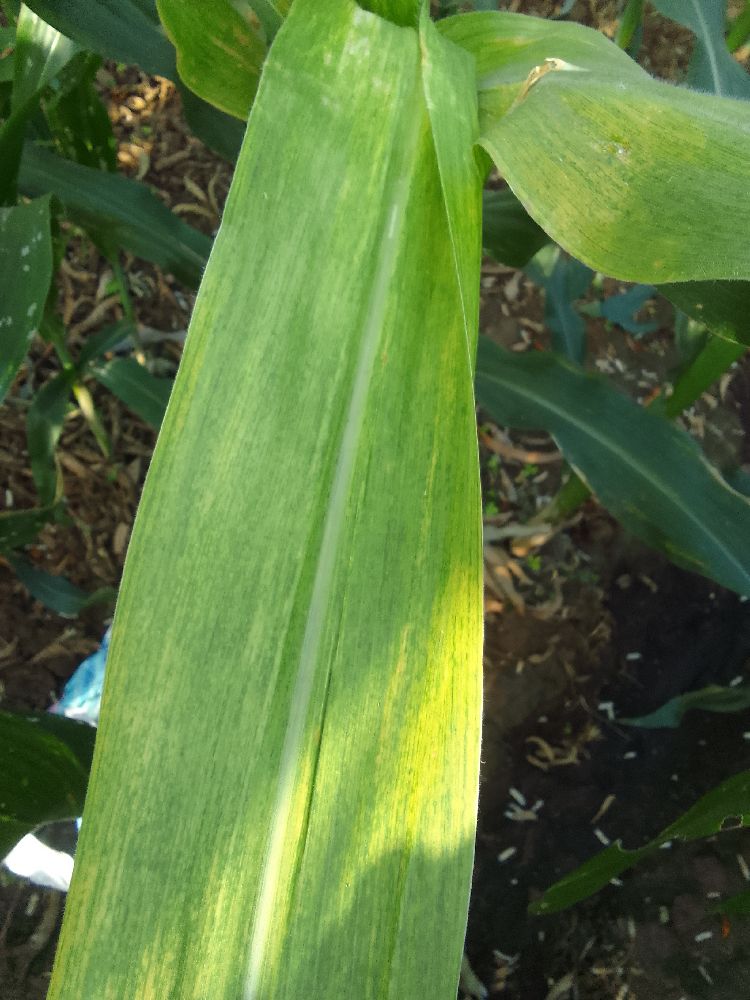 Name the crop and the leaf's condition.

maize, maize lethal necrosis
